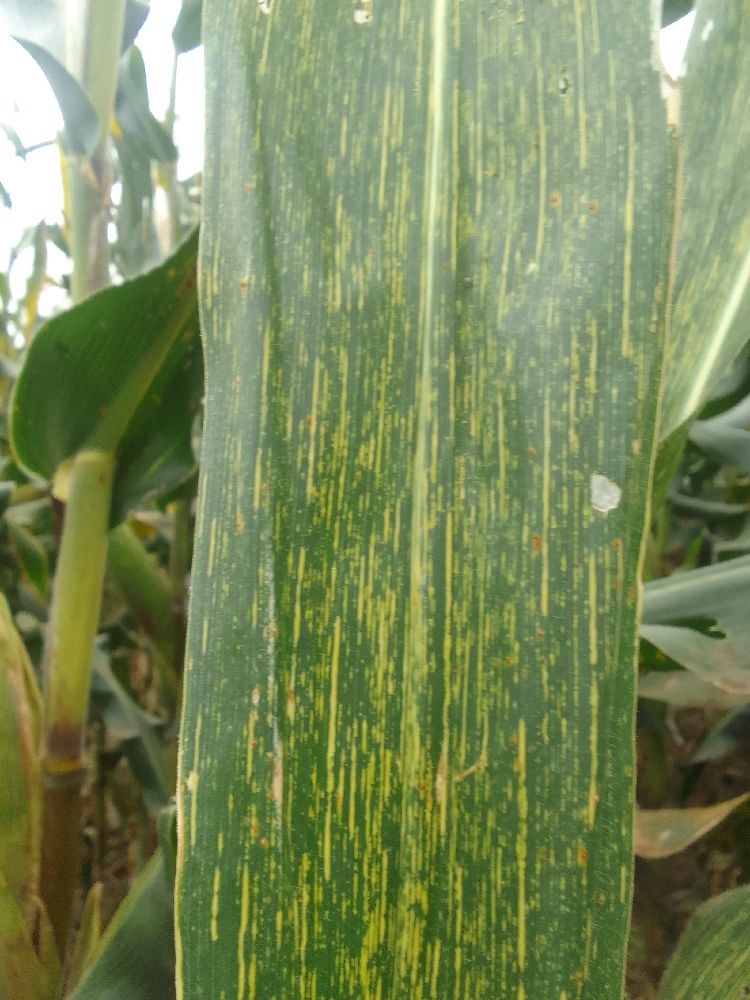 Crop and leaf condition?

maize, maize streak virus
